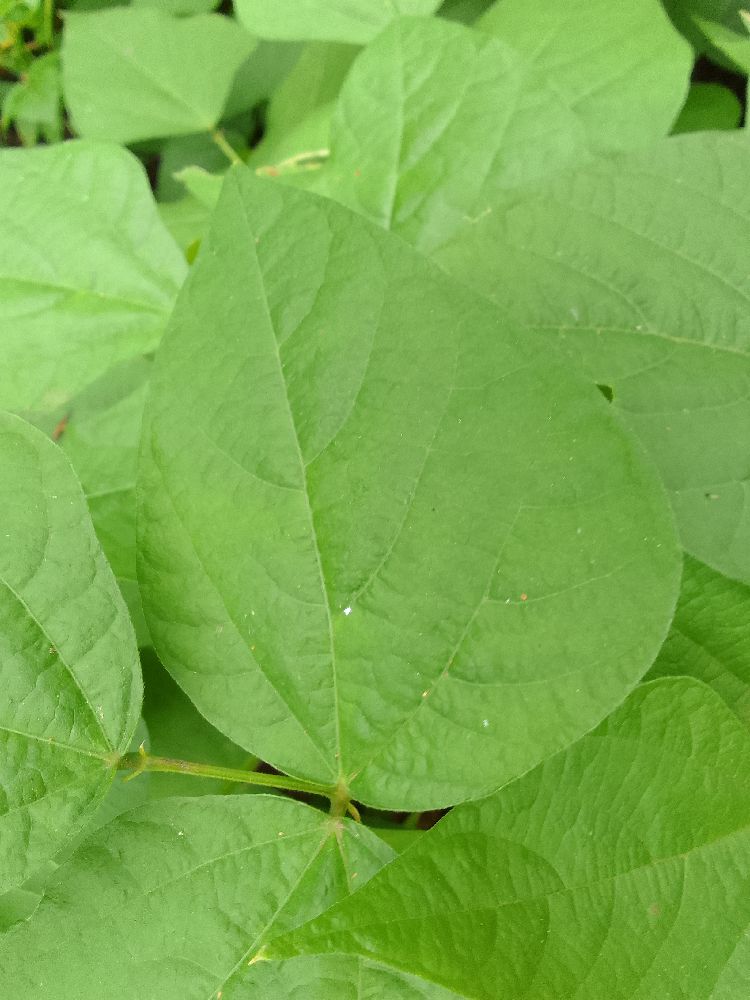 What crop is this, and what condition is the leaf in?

common bean, healthy
